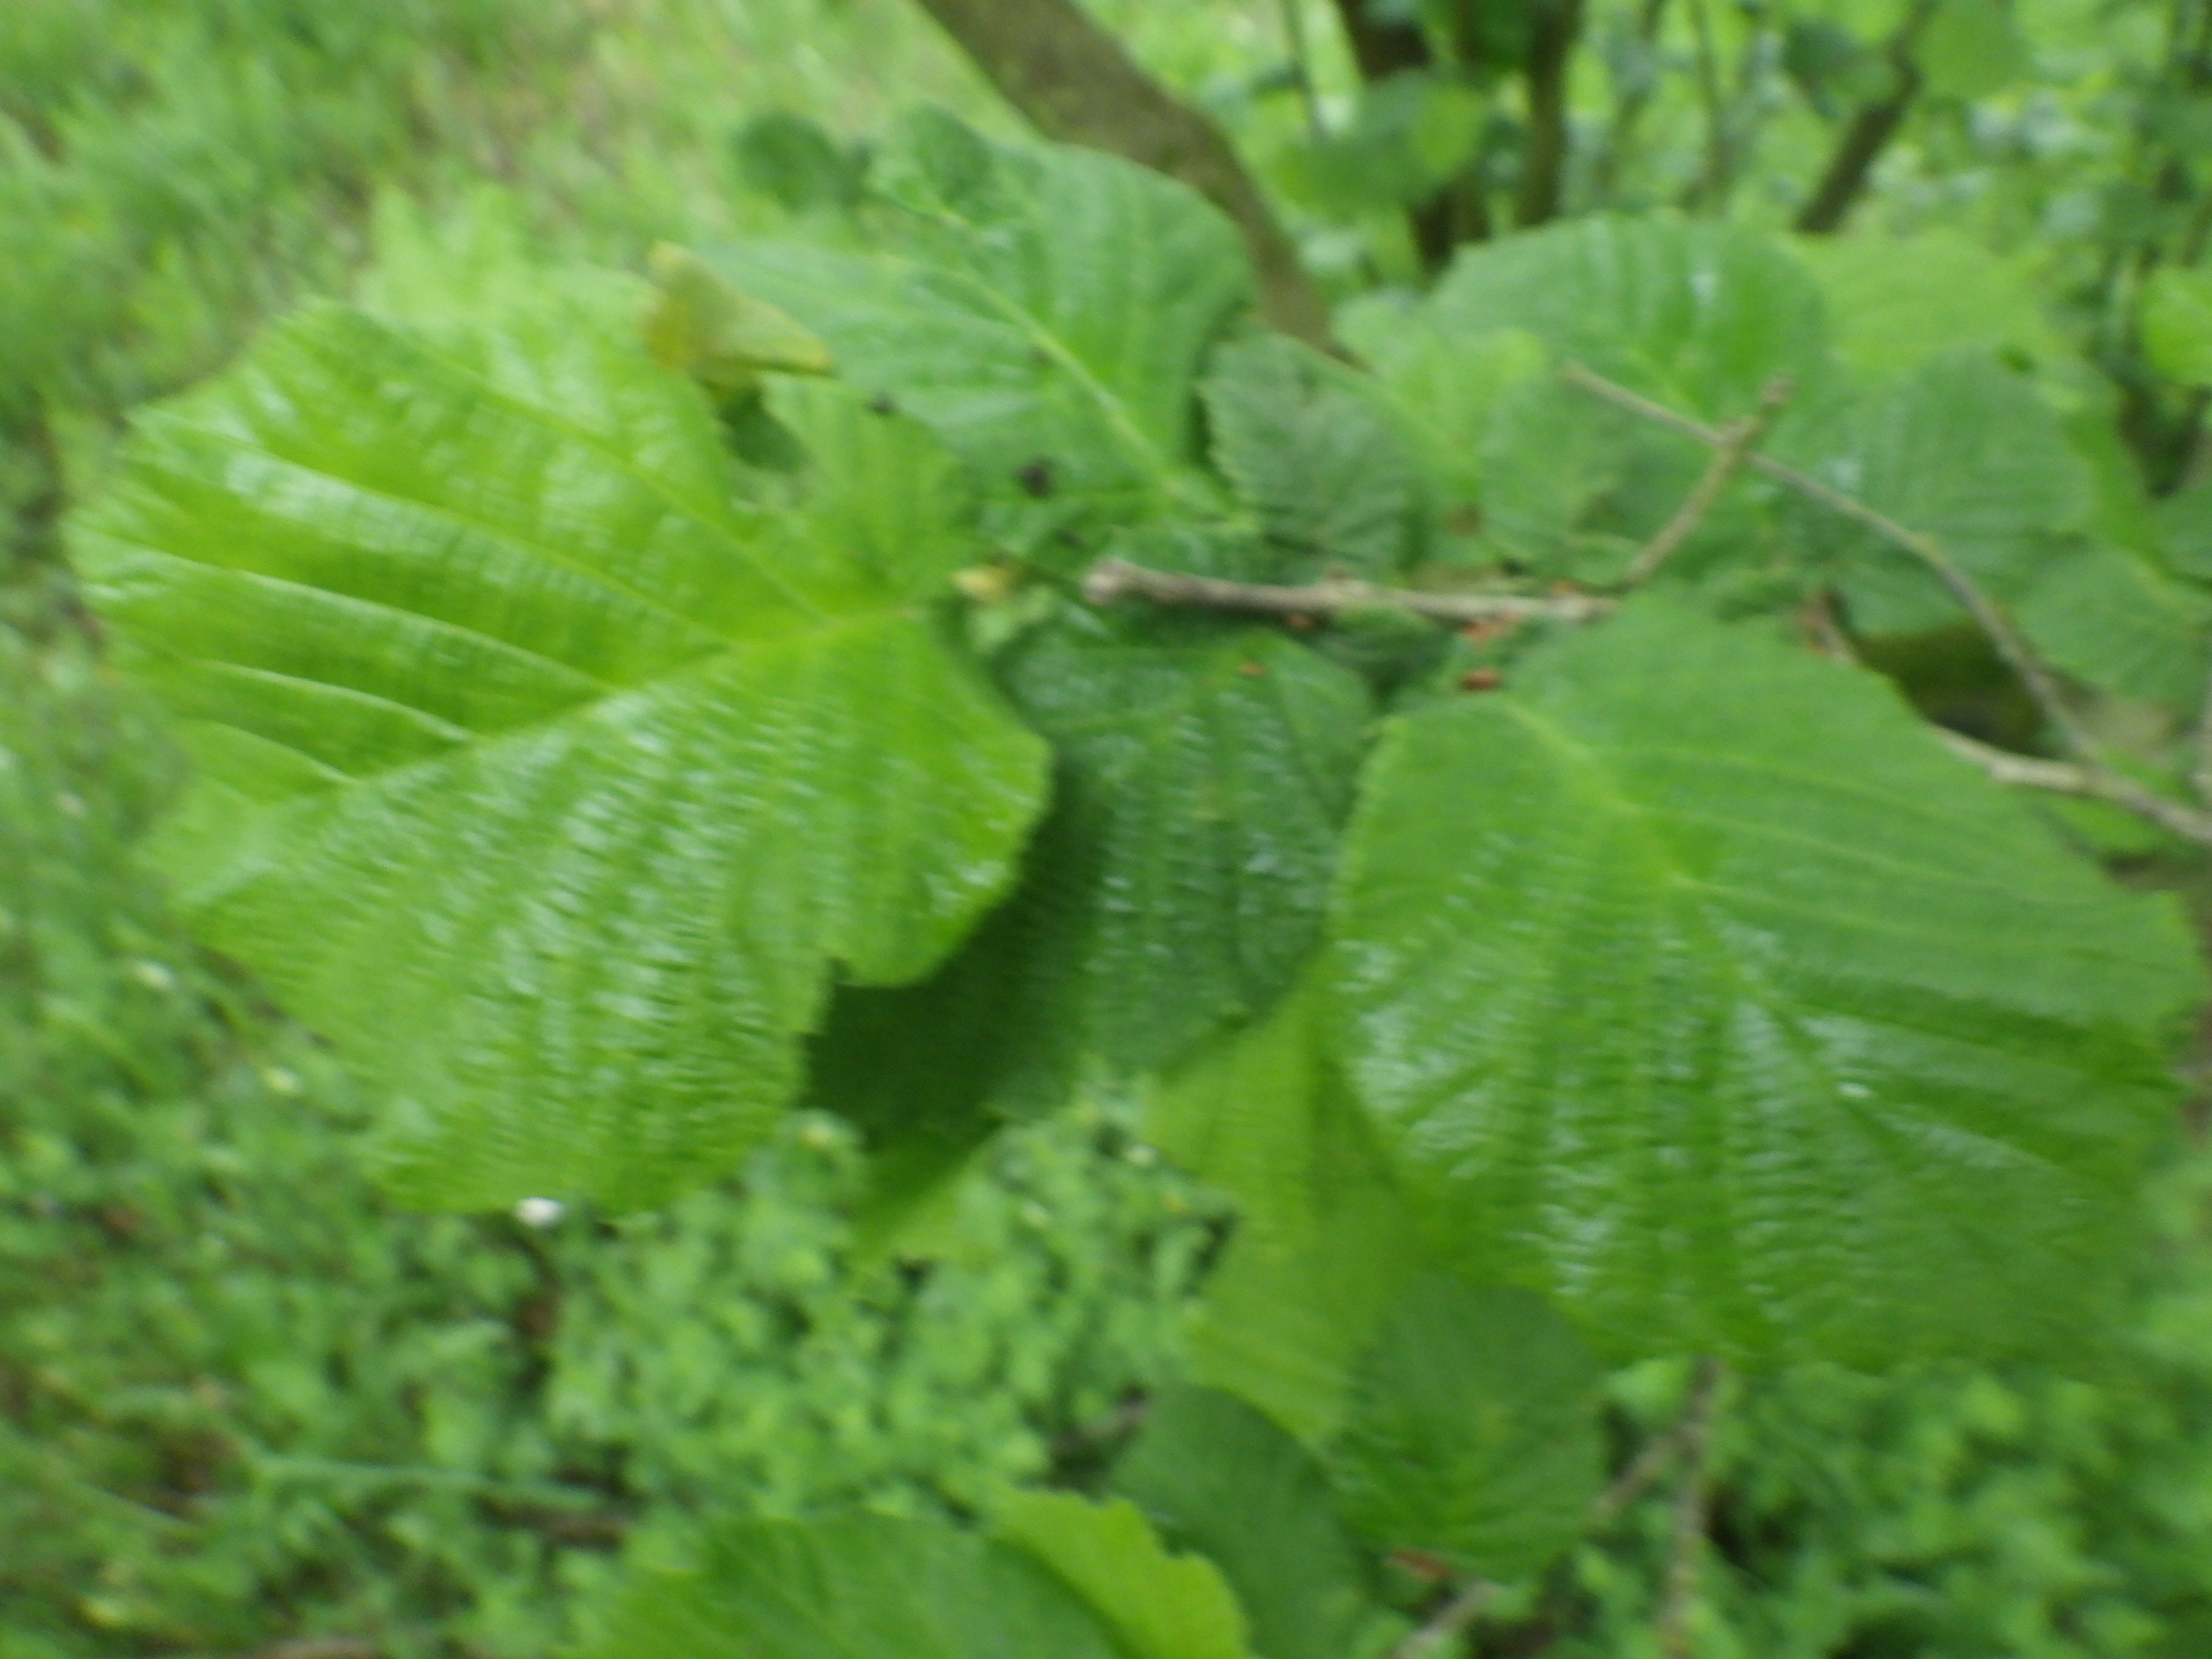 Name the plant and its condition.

hazel, phytophagous
